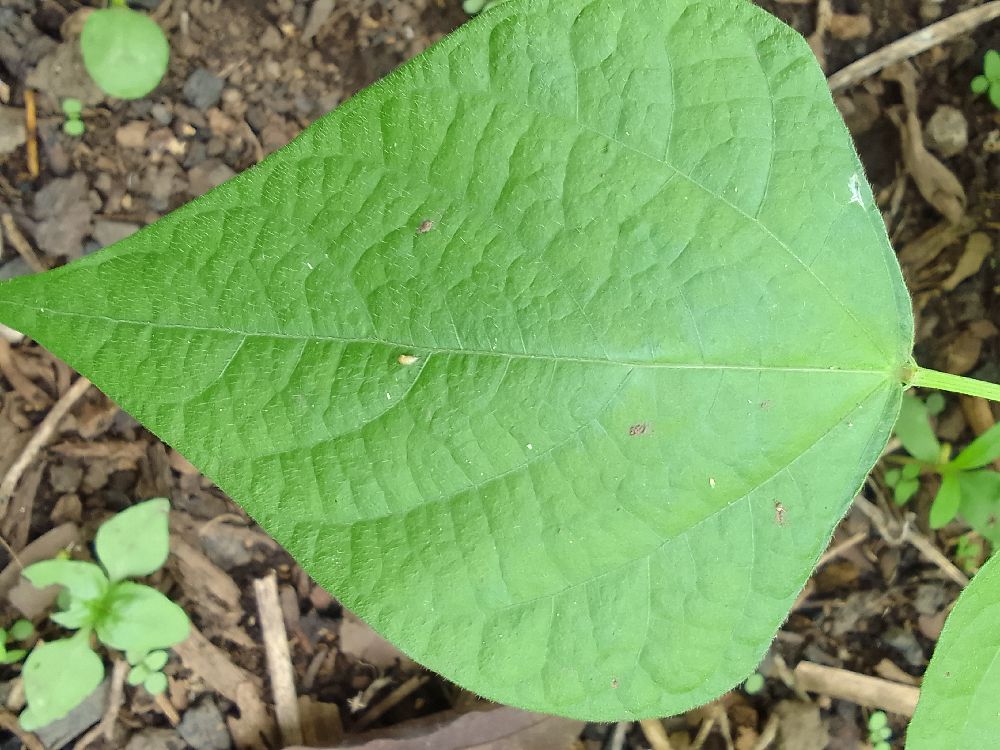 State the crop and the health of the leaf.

common bean, healthy
